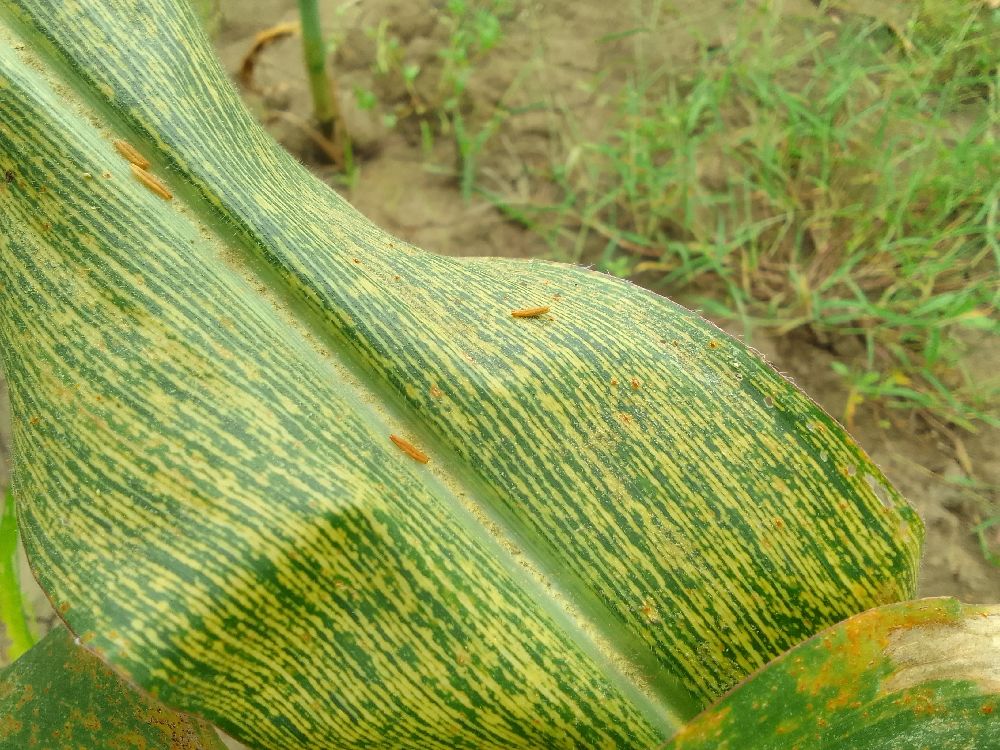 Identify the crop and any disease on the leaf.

maize, maize streak virus
